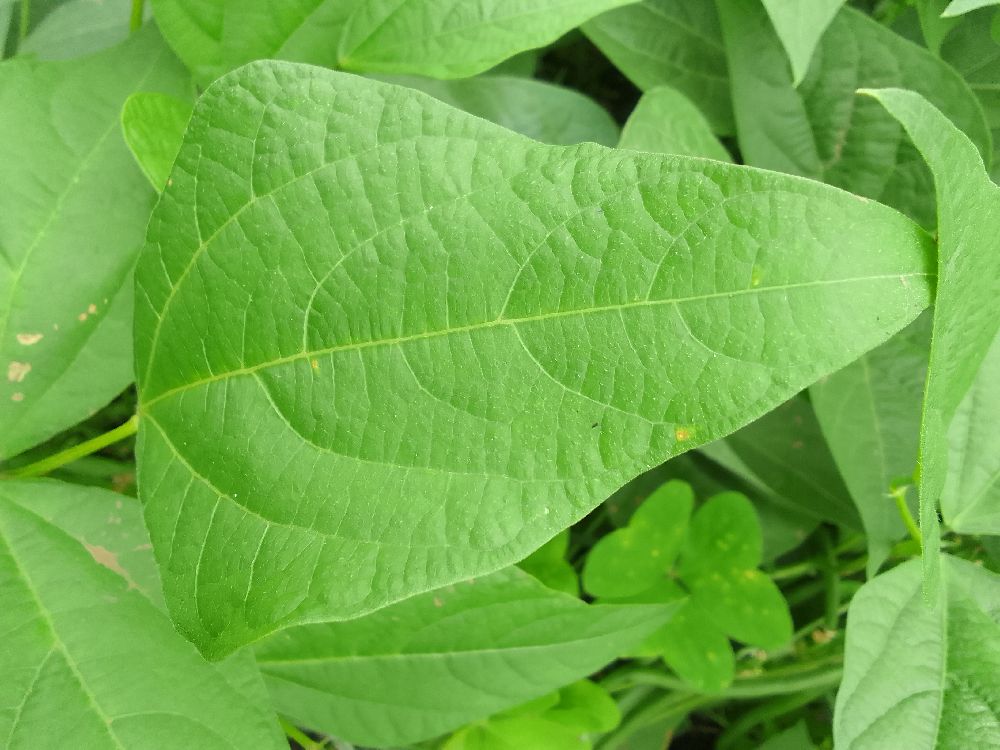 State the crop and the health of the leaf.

common bean, healthy
